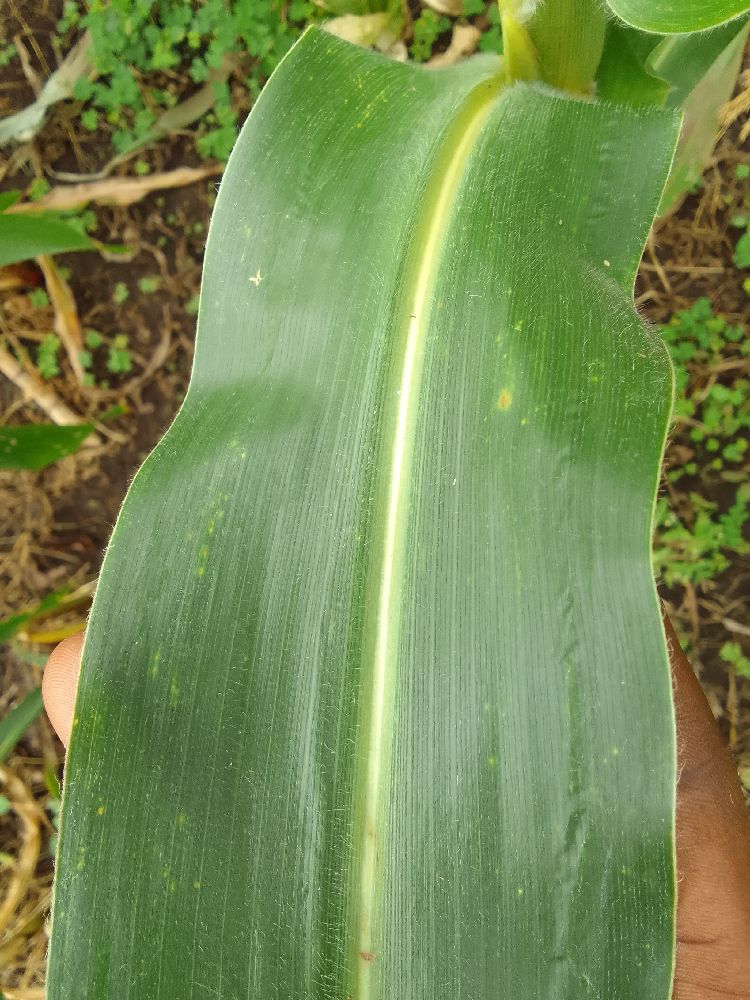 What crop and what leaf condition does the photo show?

maize, healthy
